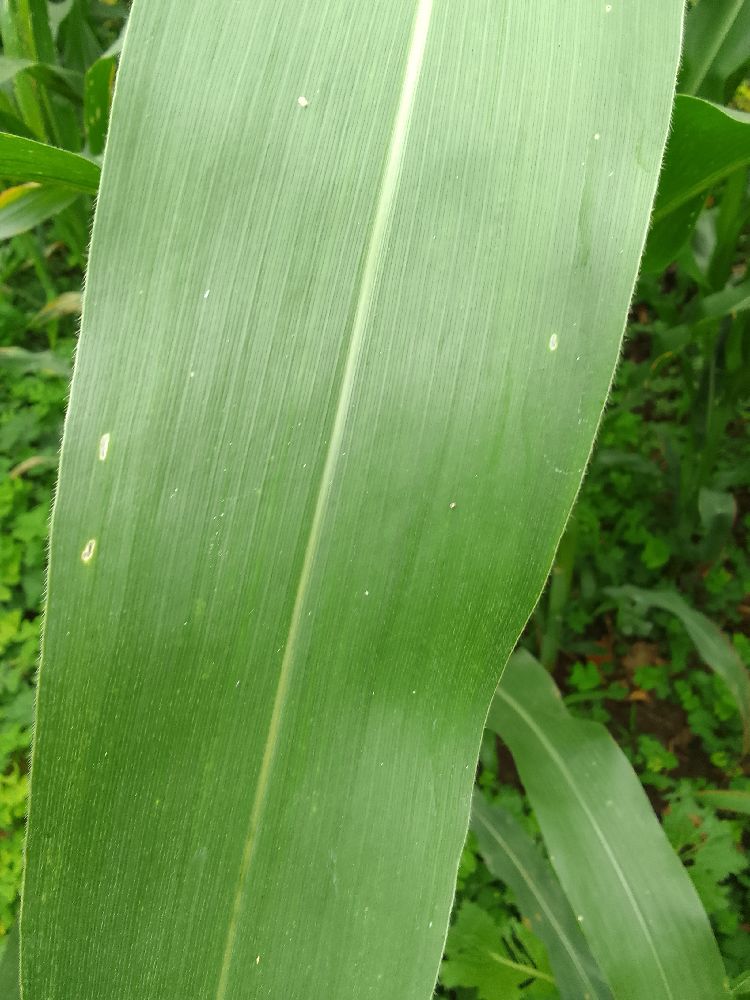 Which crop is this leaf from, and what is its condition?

maize, healthy
